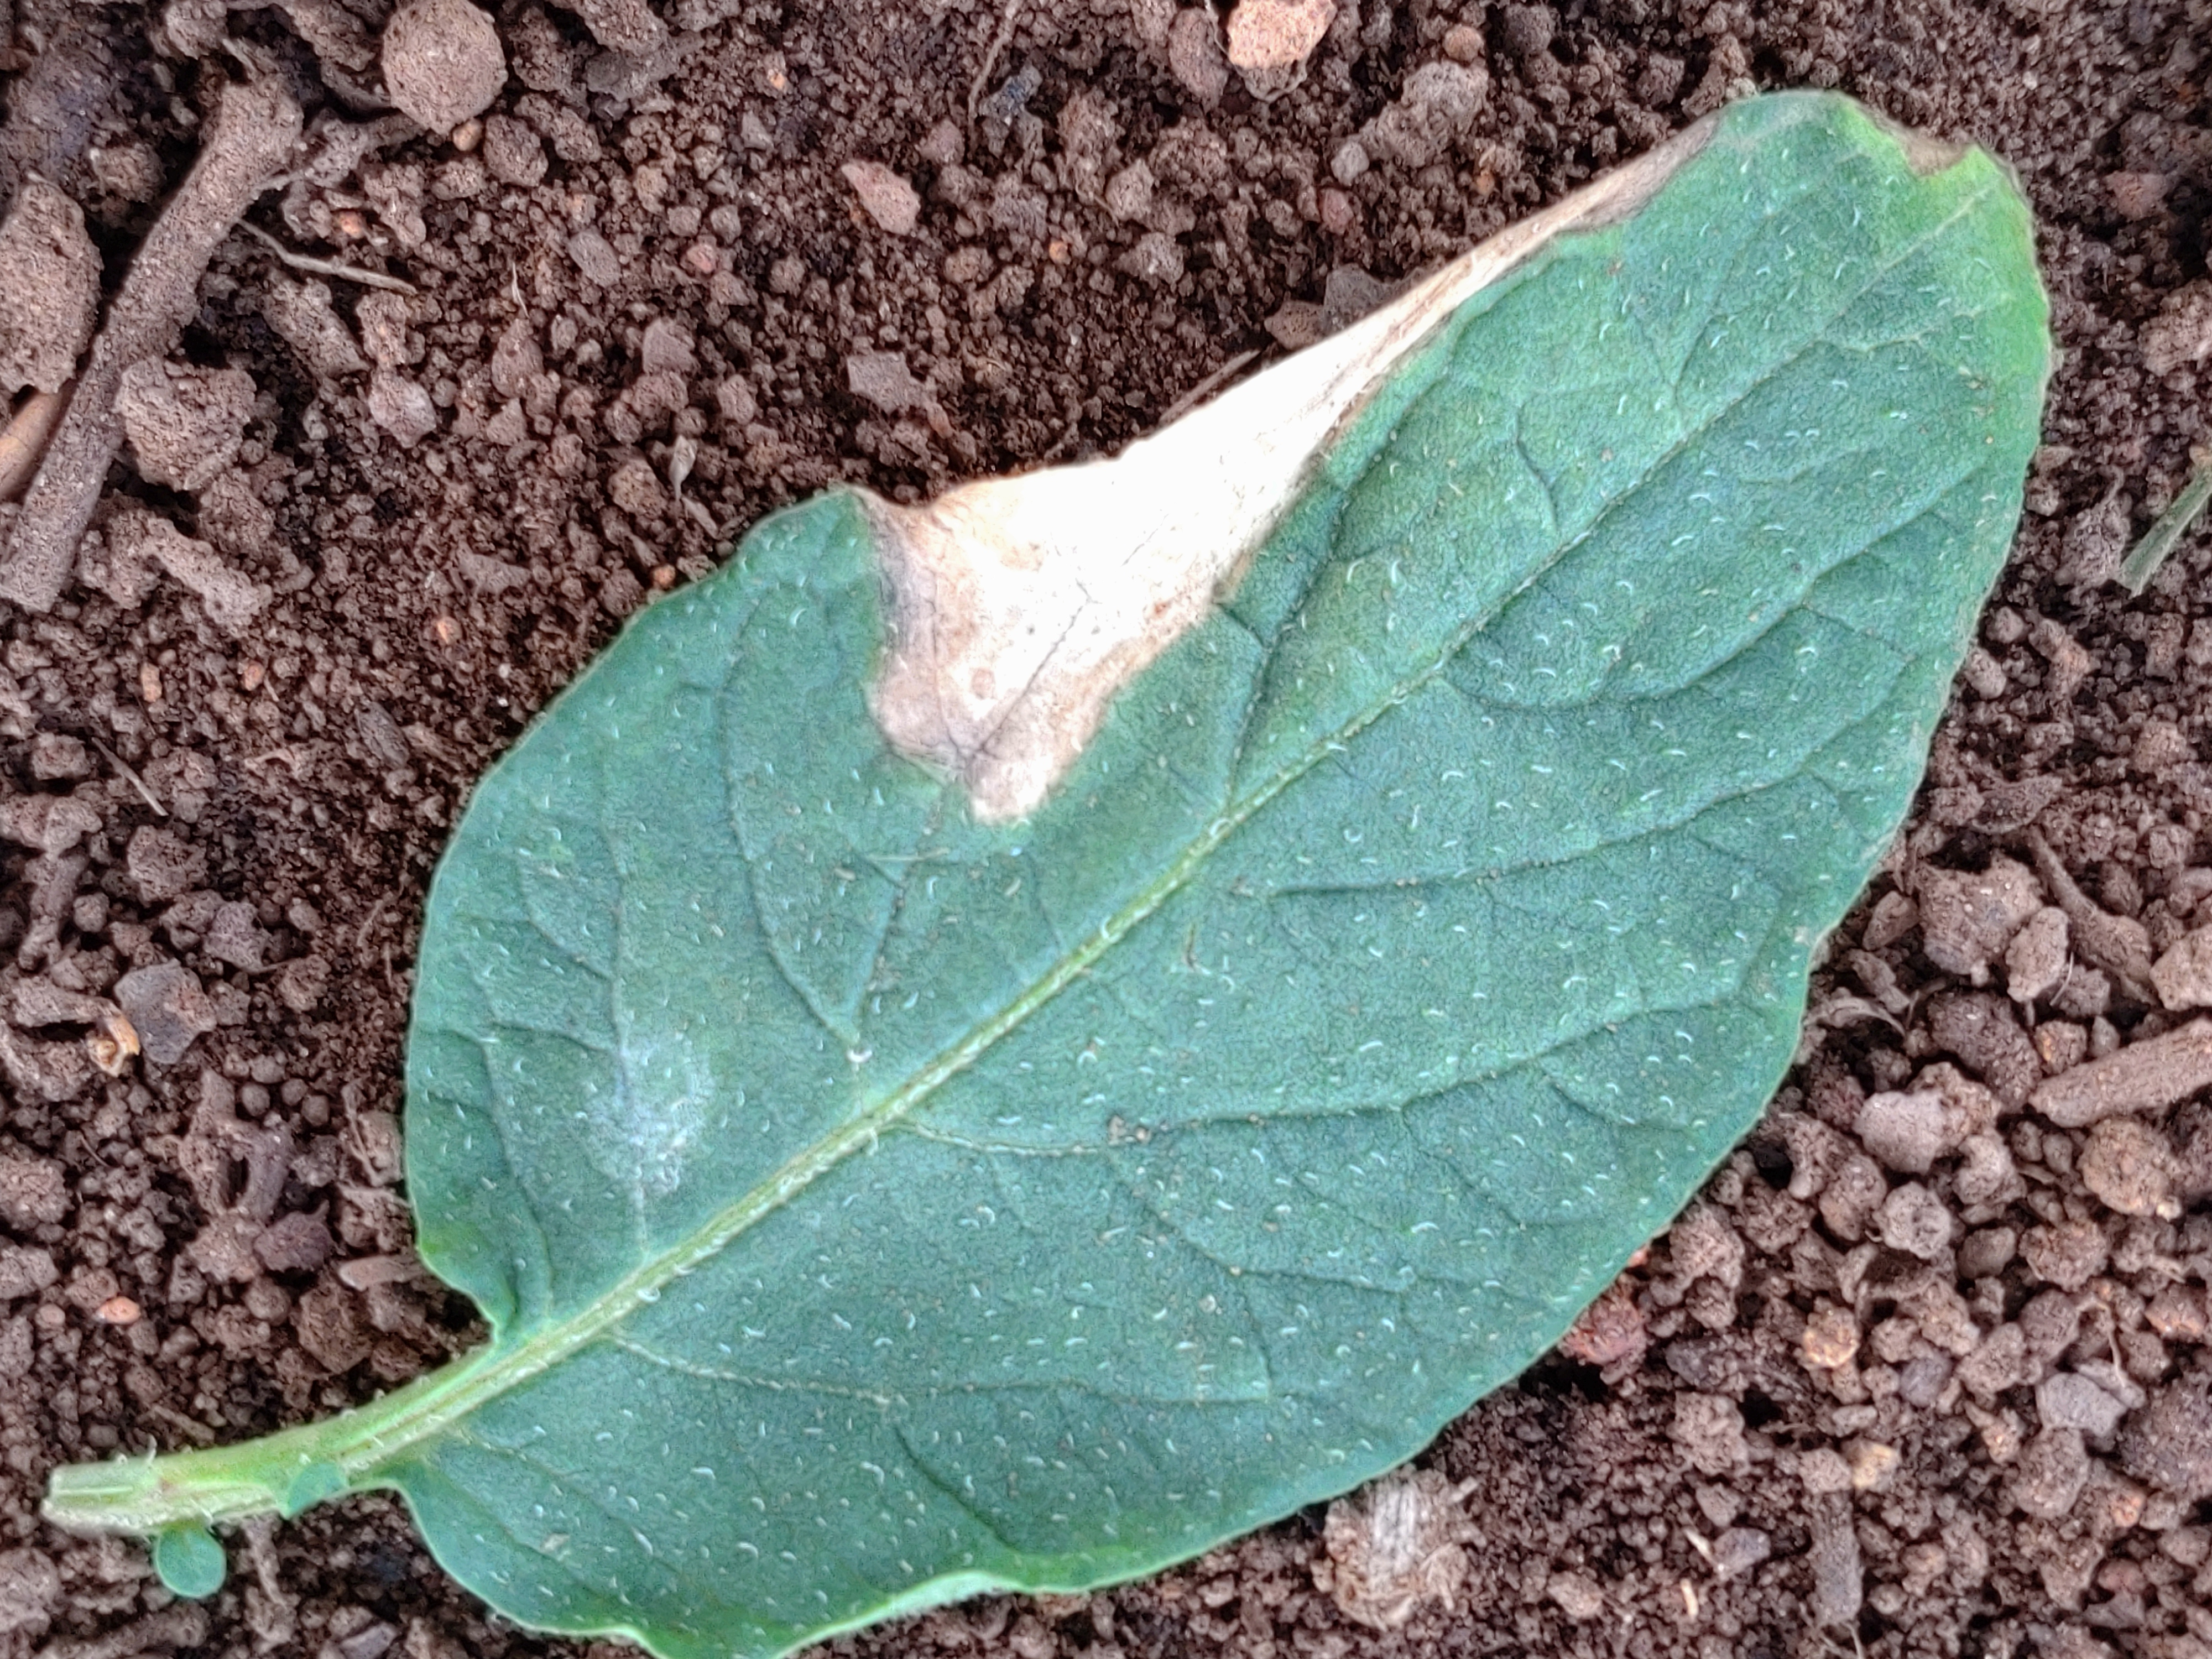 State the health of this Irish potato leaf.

early blight
